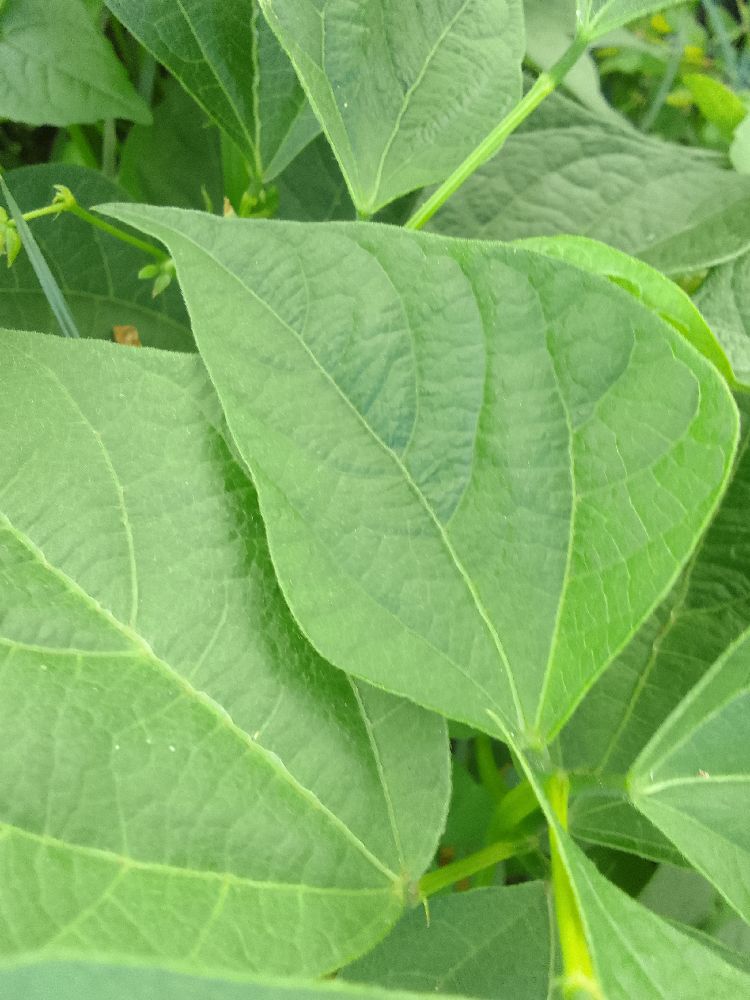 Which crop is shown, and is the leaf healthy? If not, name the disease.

common bean, healthy
